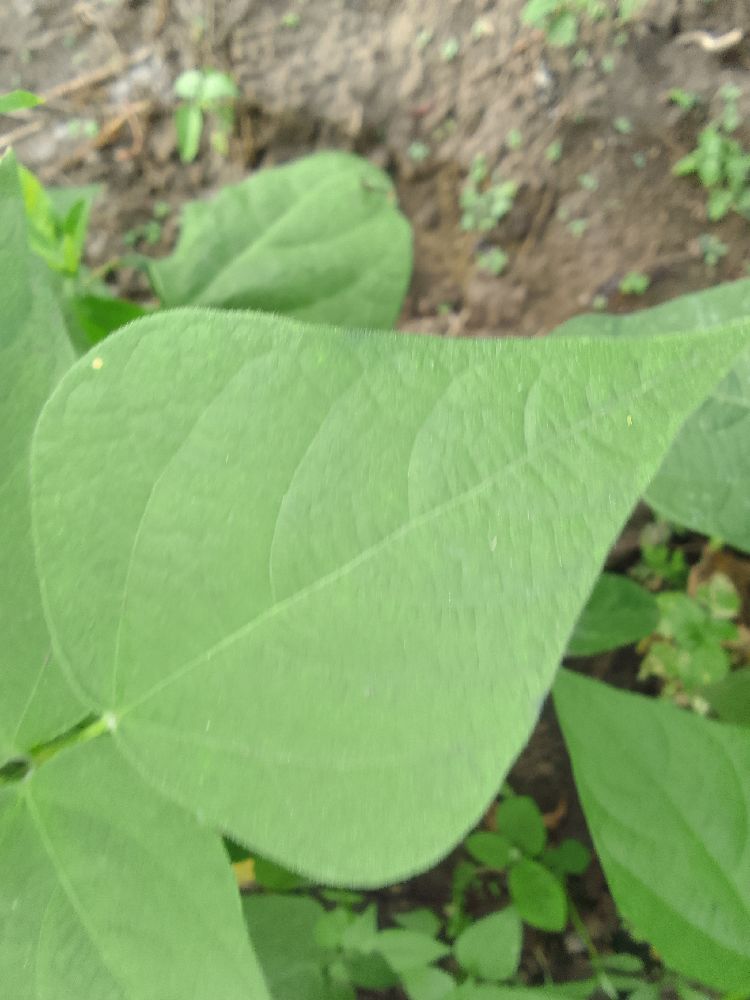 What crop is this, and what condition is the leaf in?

common bean, healthy
